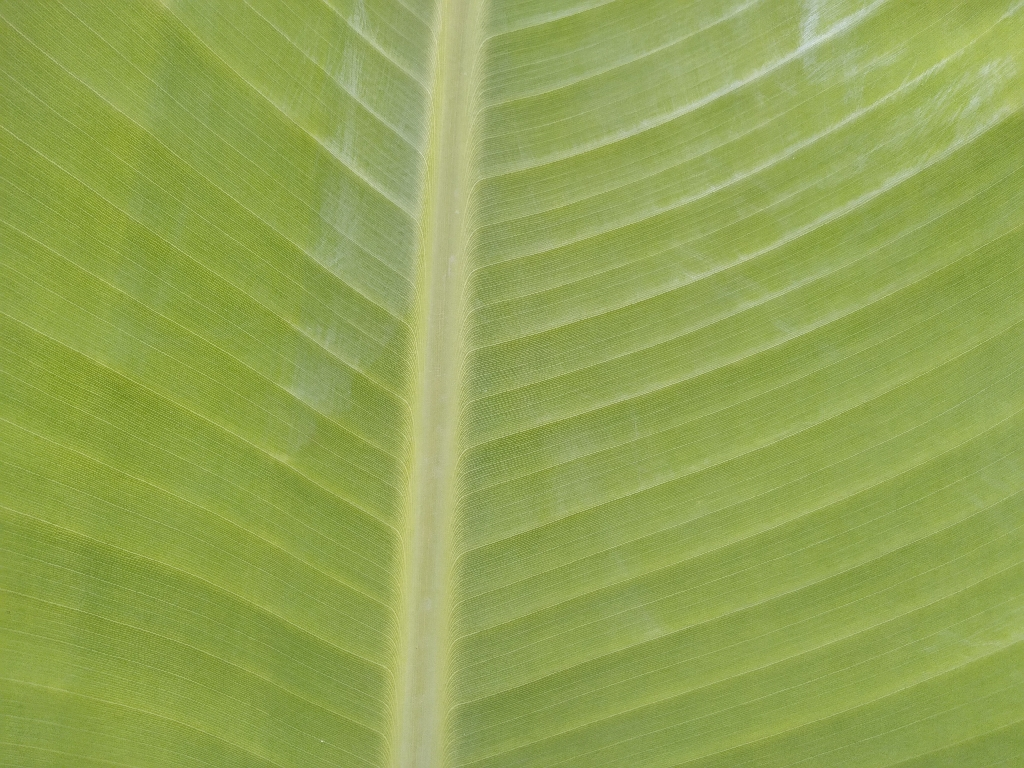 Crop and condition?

banana, healthy
